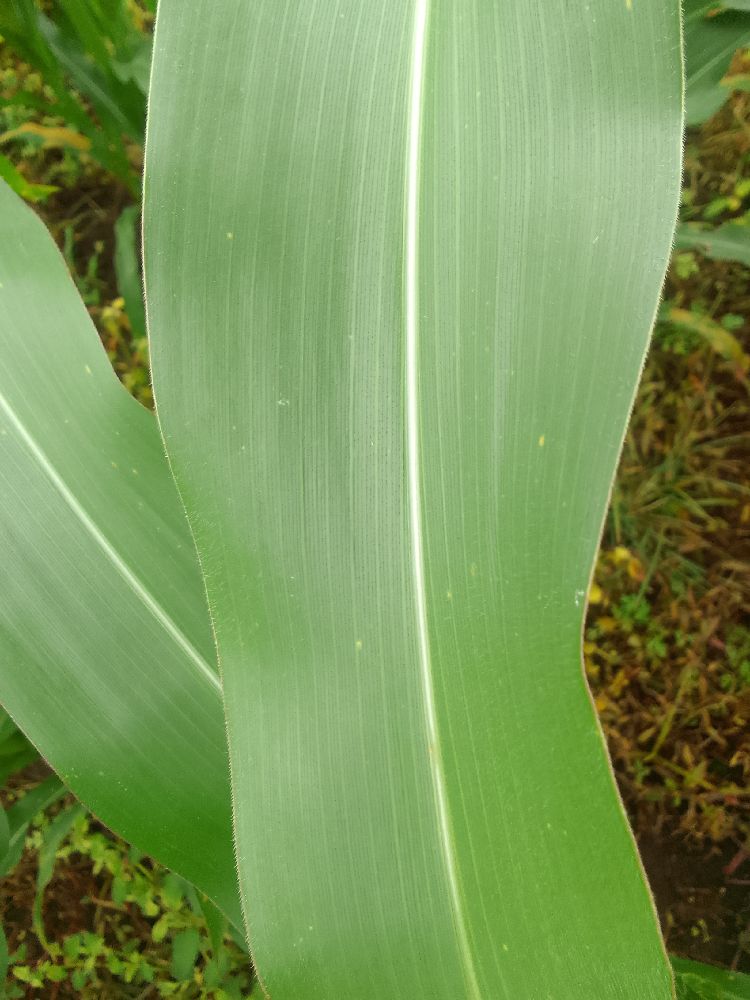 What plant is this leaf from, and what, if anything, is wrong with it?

maize, healthy
